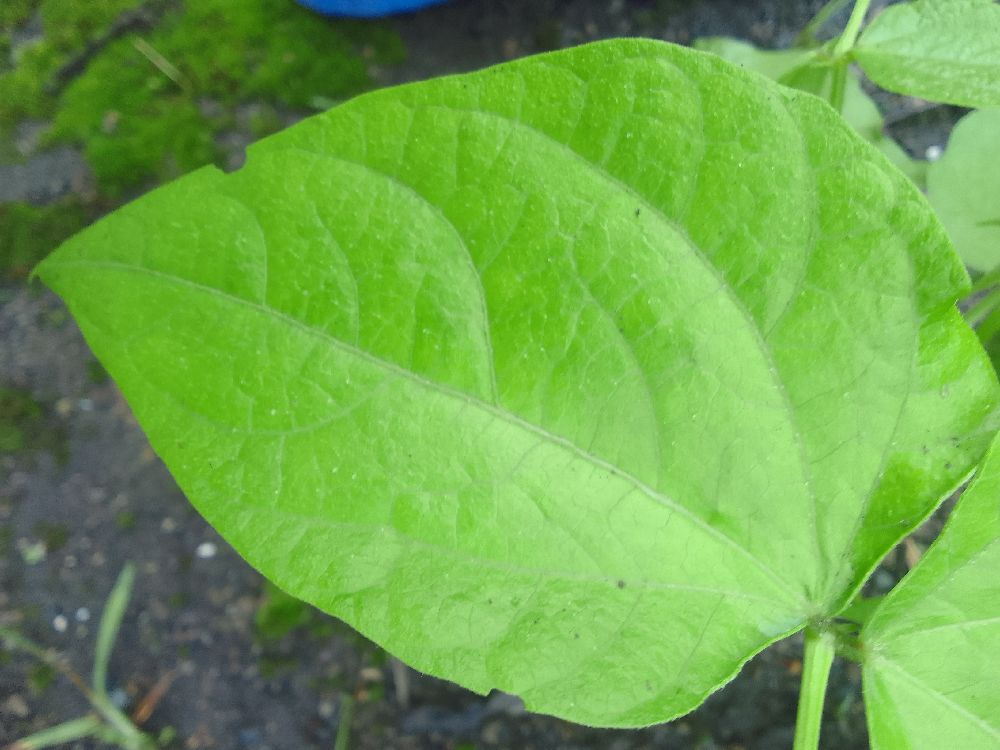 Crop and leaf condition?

common bean, healthy
